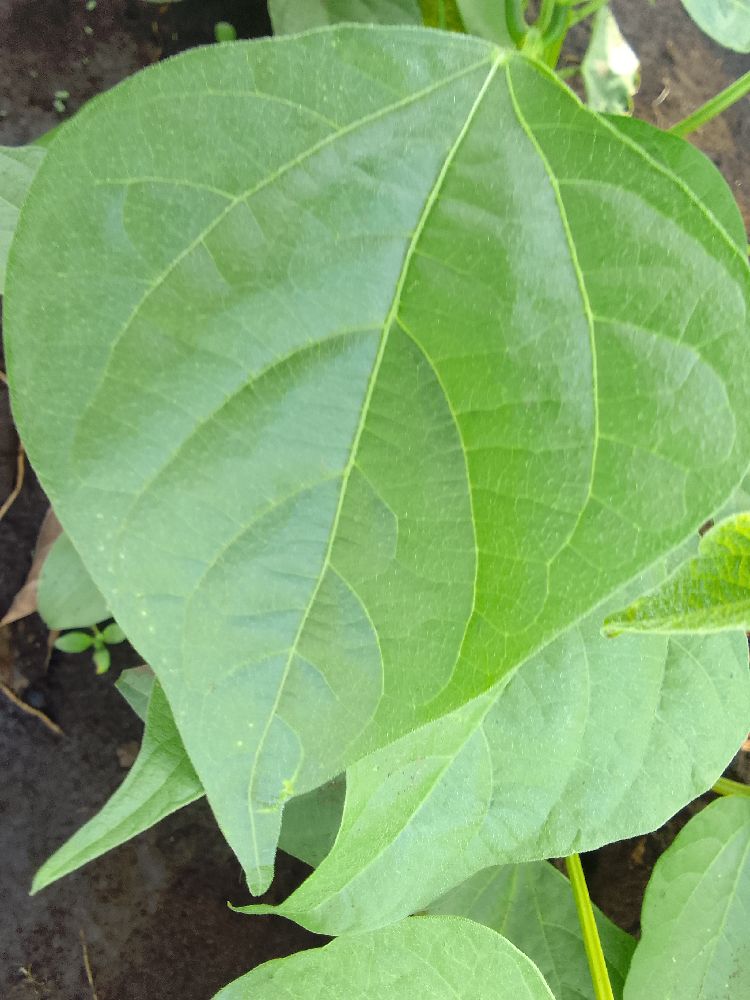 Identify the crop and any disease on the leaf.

common bean, healthy
